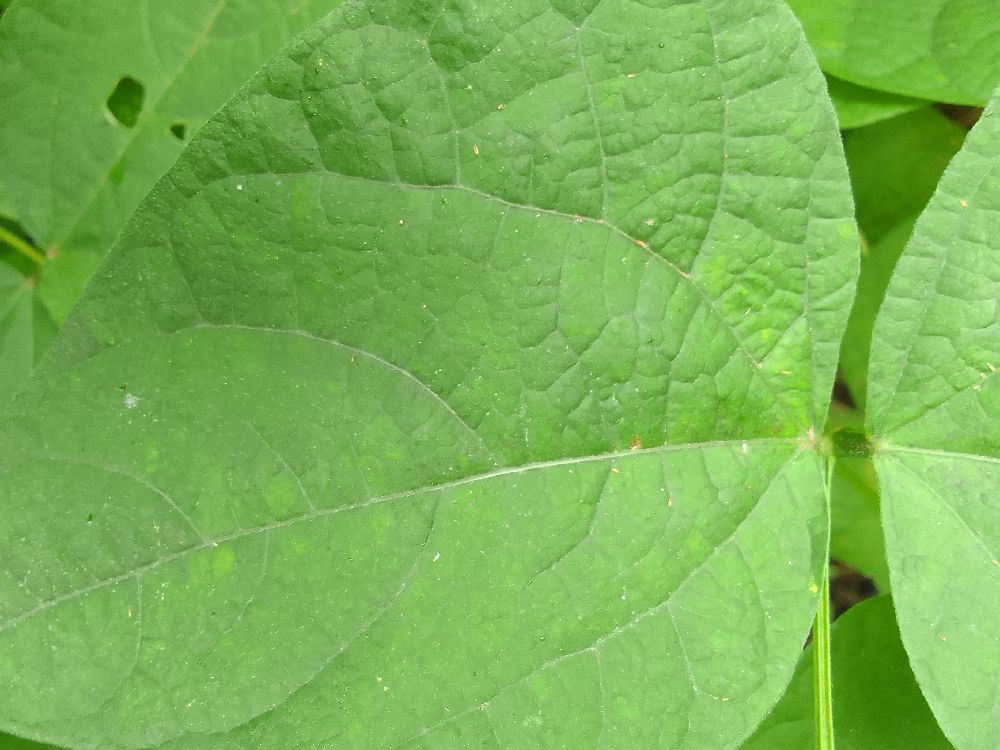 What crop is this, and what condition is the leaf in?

common bean, healthy
